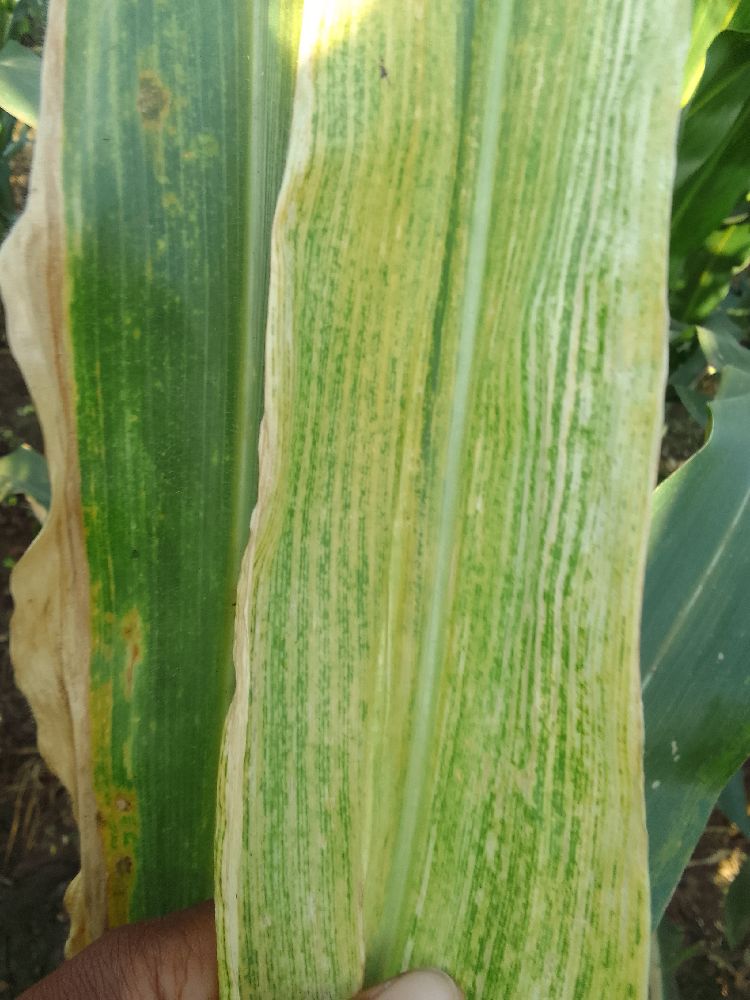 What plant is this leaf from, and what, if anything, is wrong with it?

maize, maize lethal necrosis
